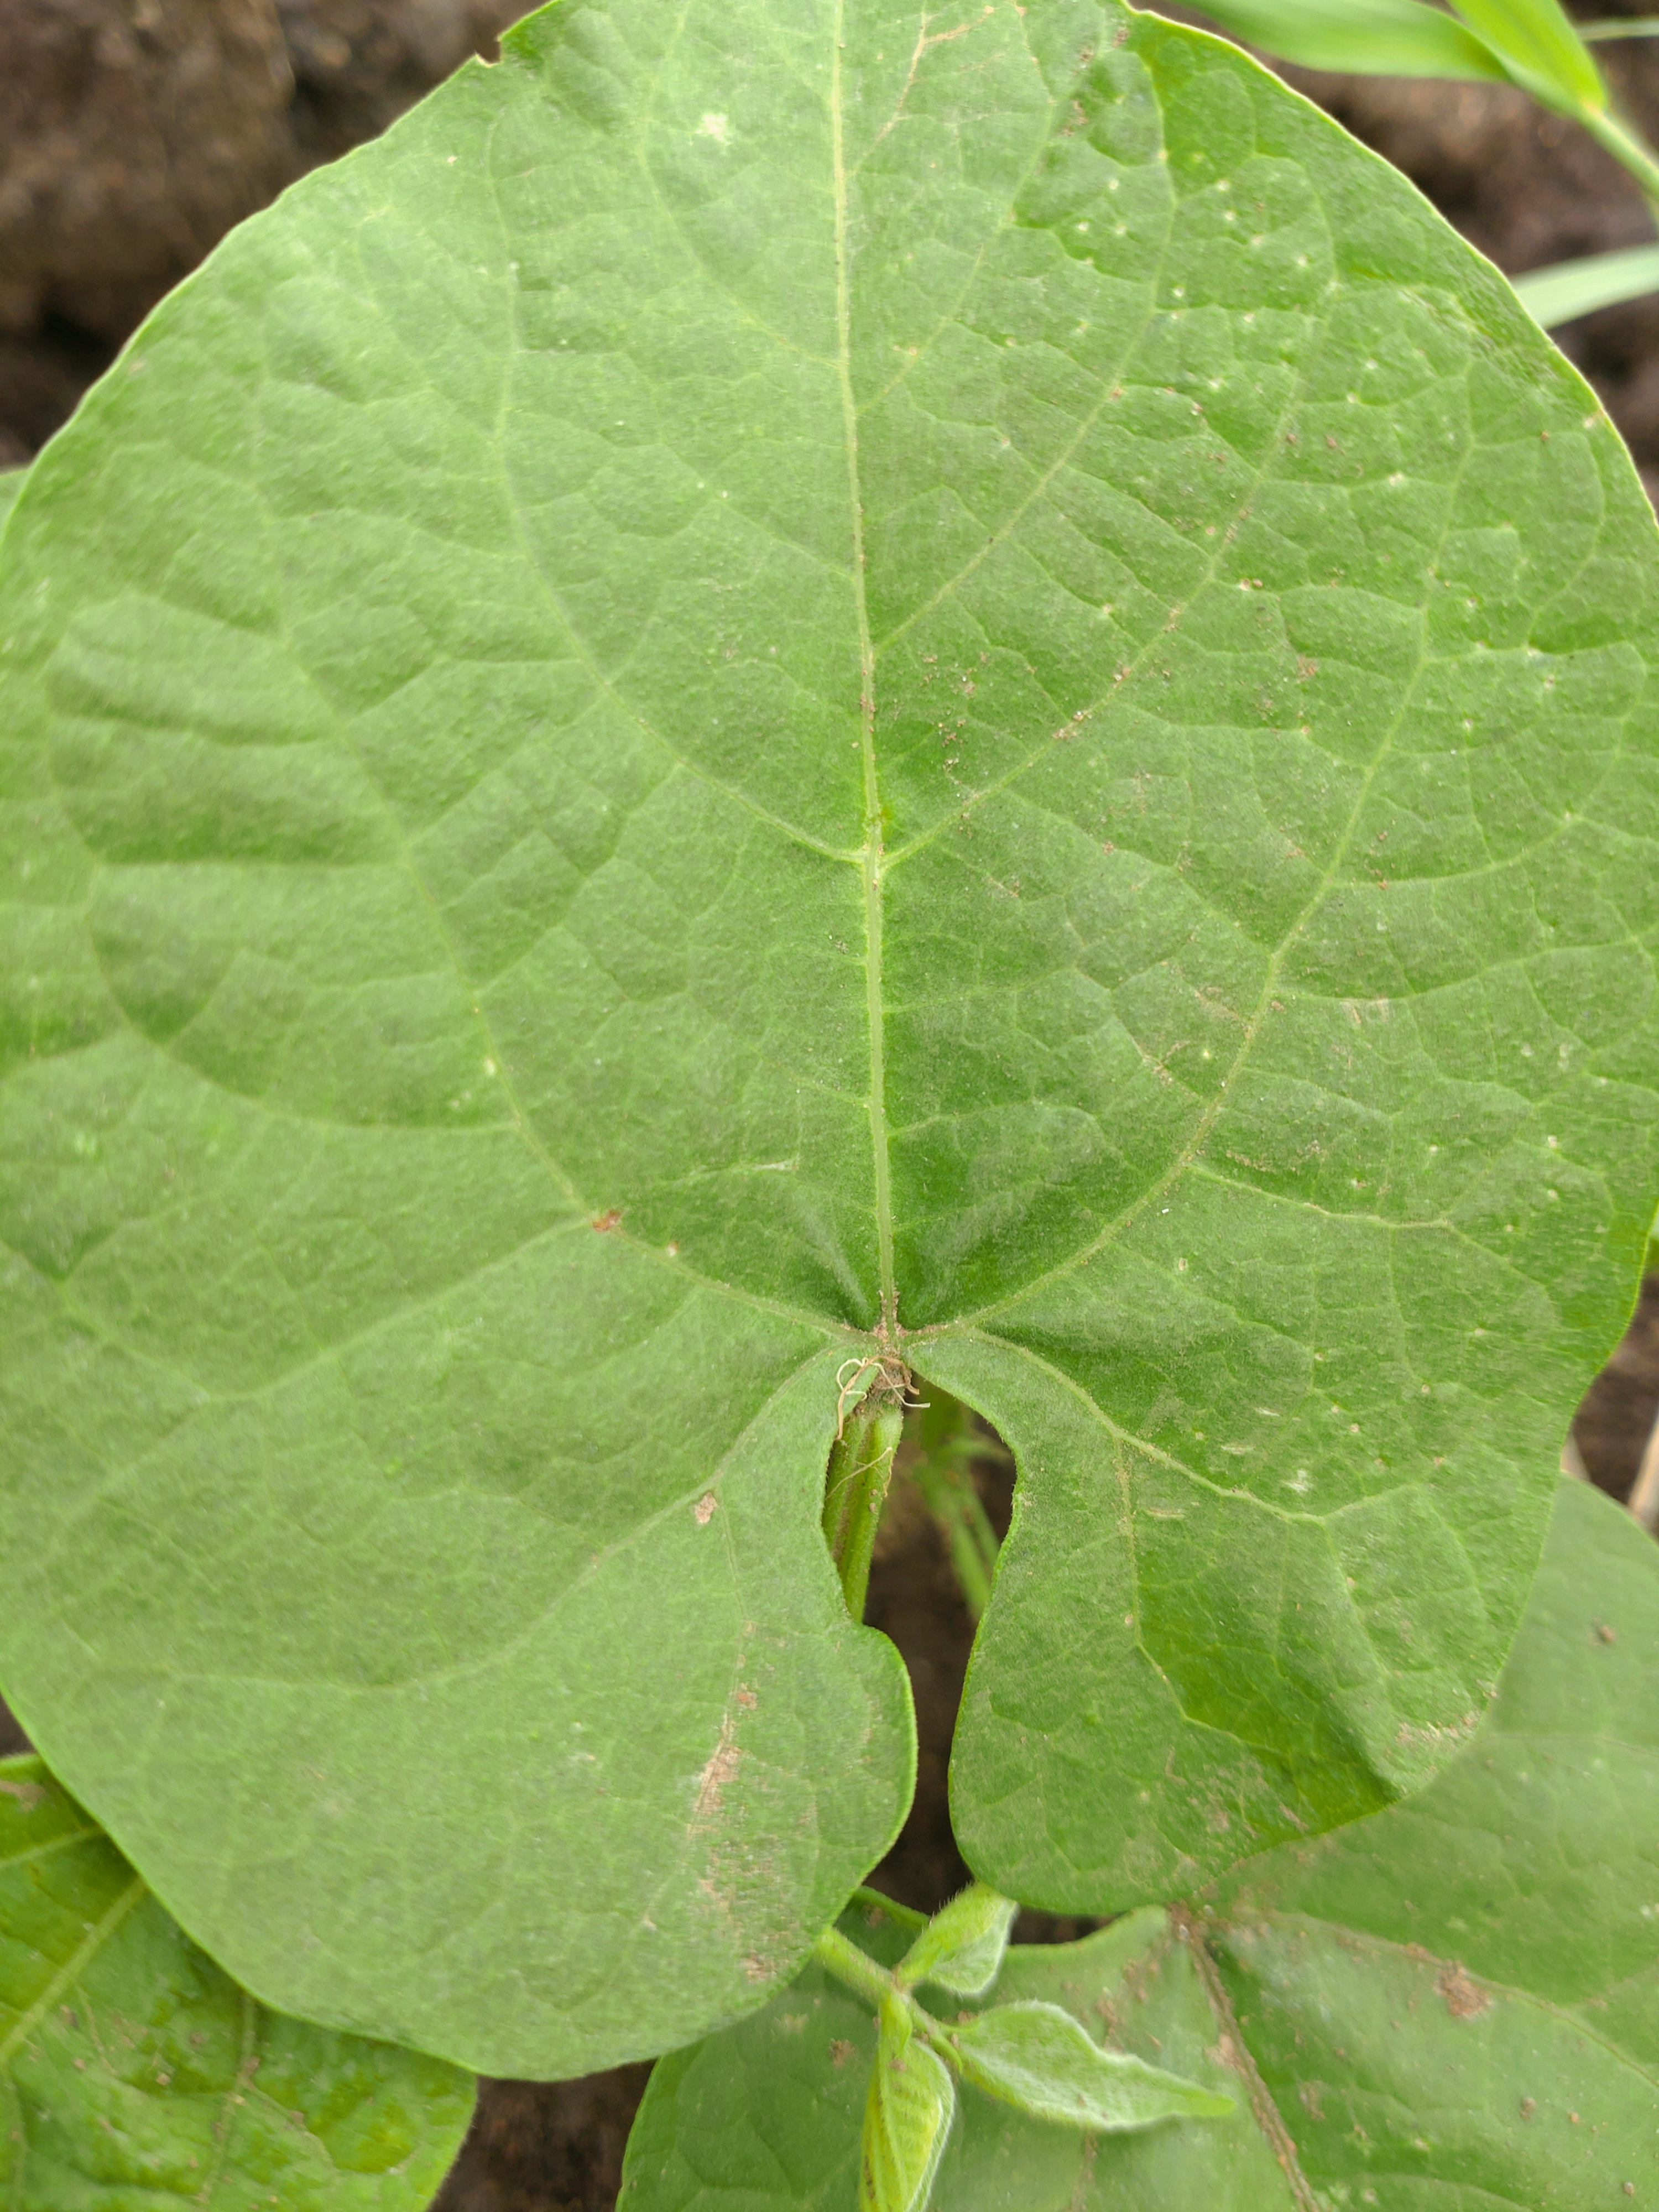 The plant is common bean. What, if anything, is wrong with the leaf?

healthy
